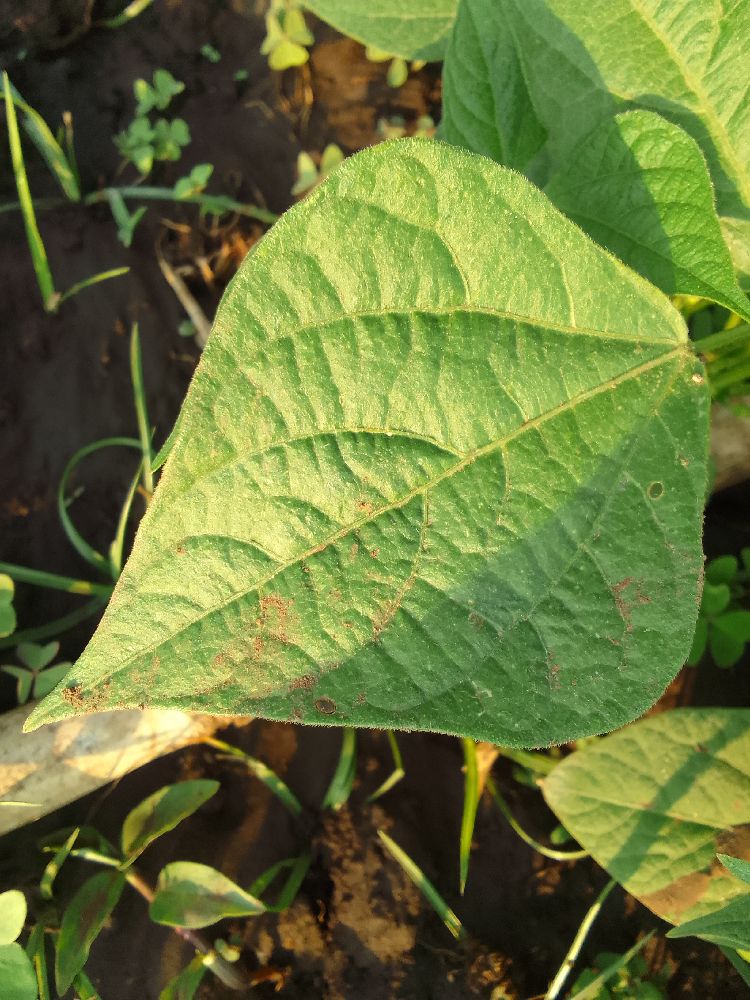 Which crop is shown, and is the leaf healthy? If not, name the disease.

common bean, healthy
